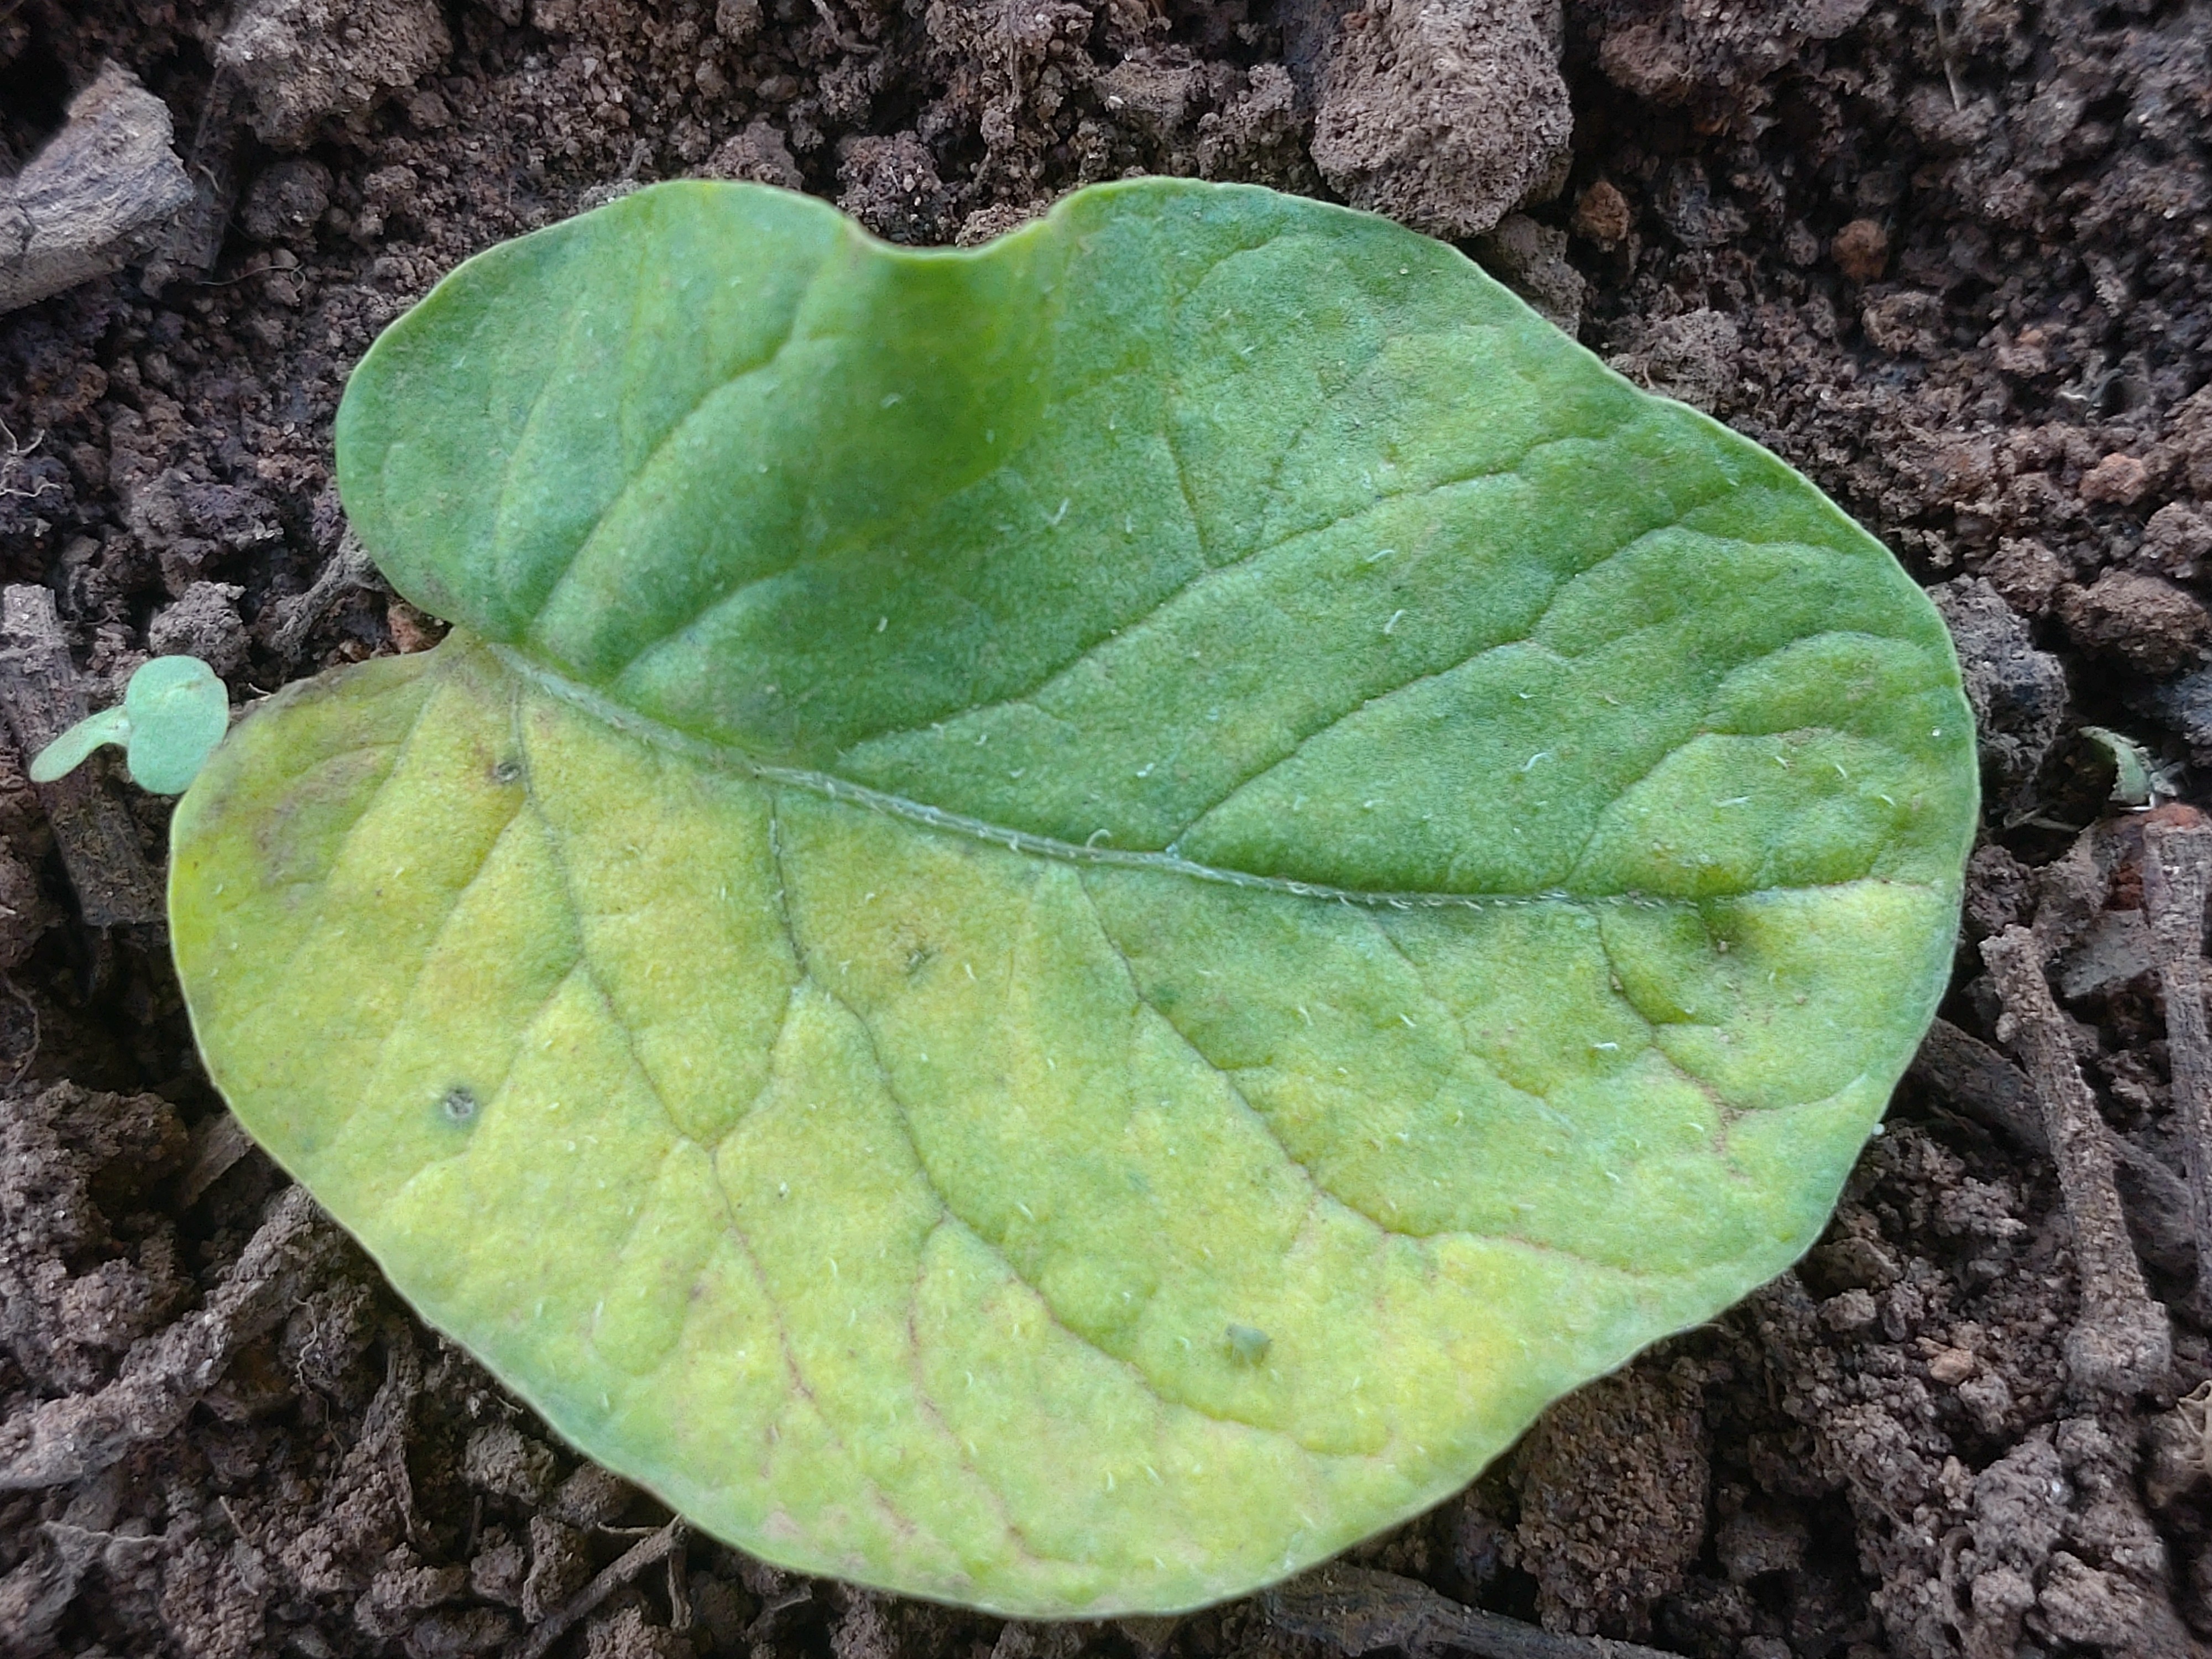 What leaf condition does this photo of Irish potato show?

late blight
